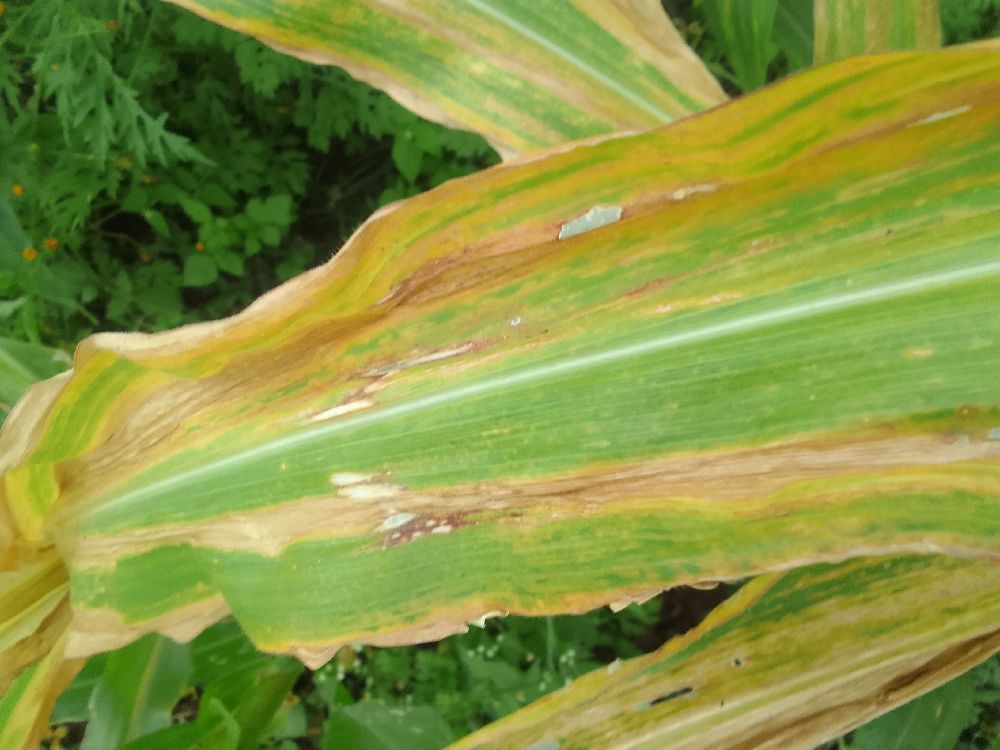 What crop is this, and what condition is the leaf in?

maize, maize lethal necrosis
